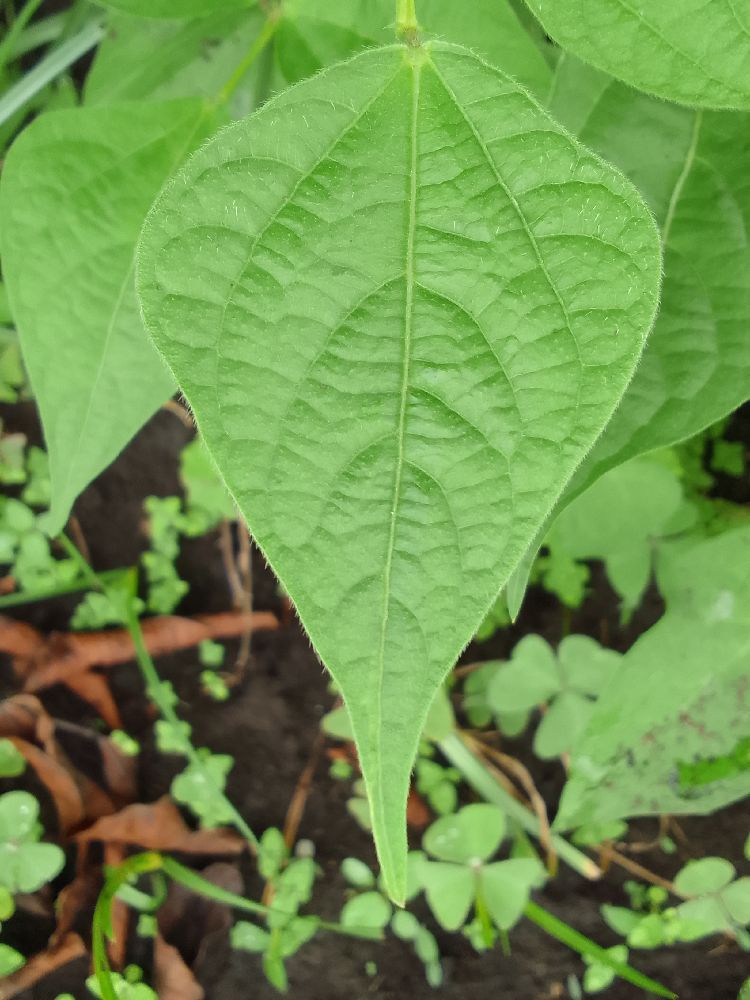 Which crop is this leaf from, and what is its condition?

common bean, healthy
